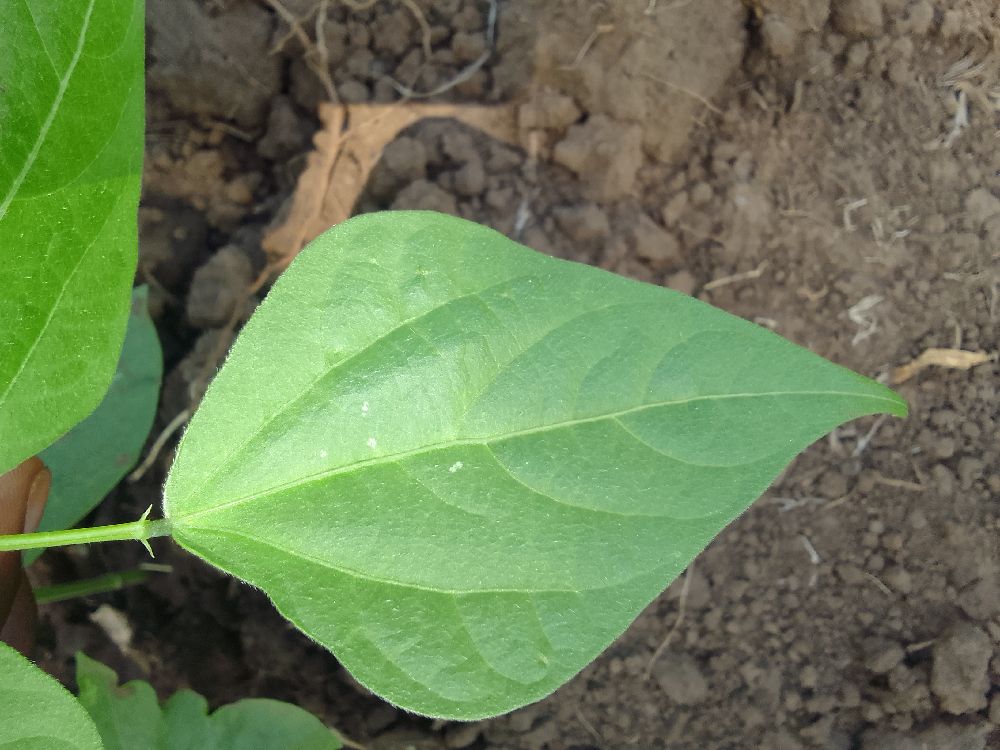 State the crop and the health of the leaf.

common bean, healthy
